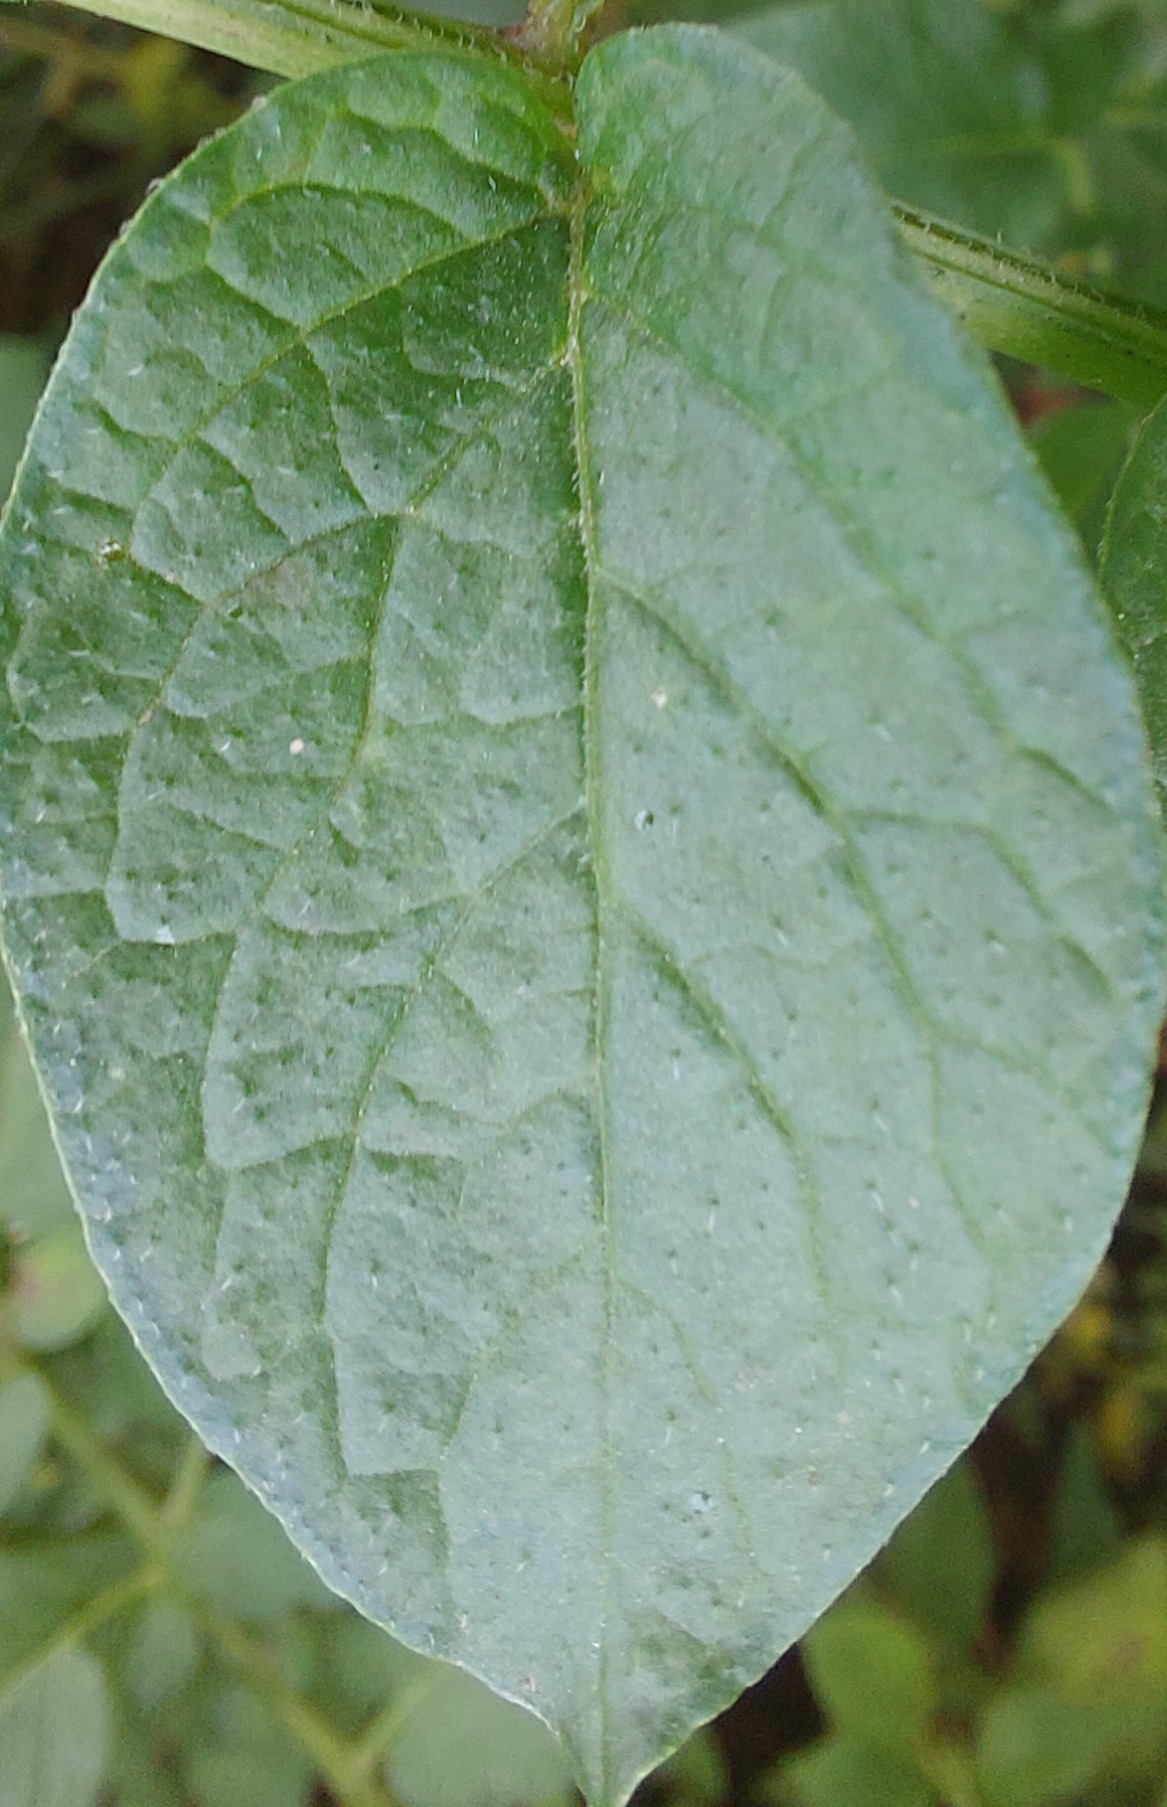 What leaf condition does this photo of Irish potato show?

healthy
